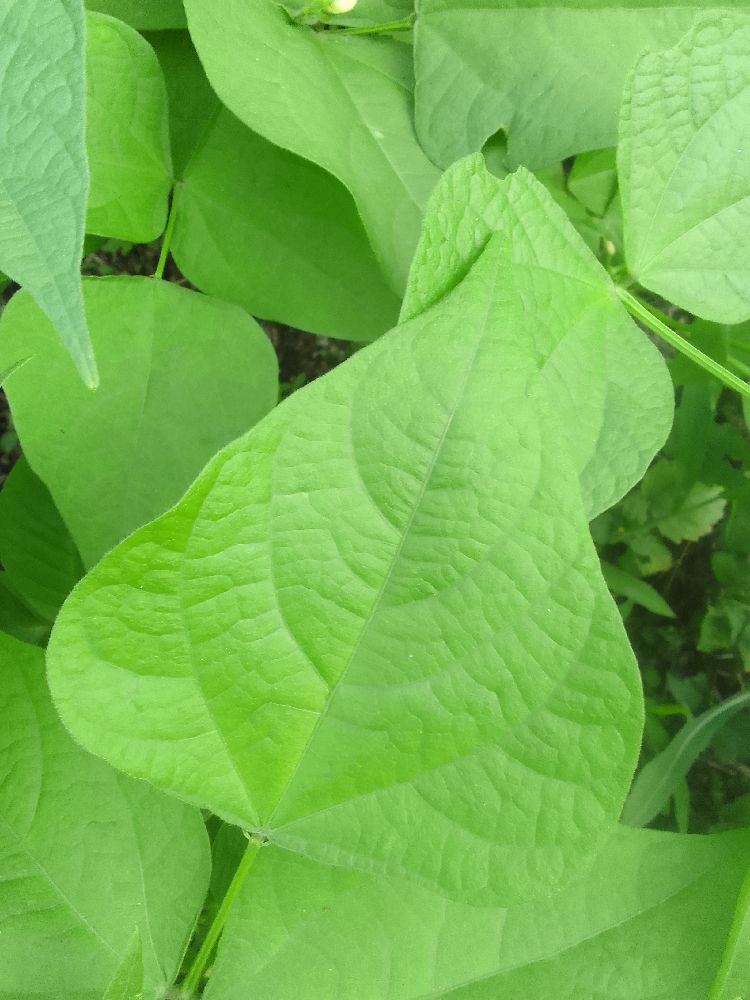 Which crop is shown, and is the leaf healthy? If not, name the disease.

common bean, healthy
